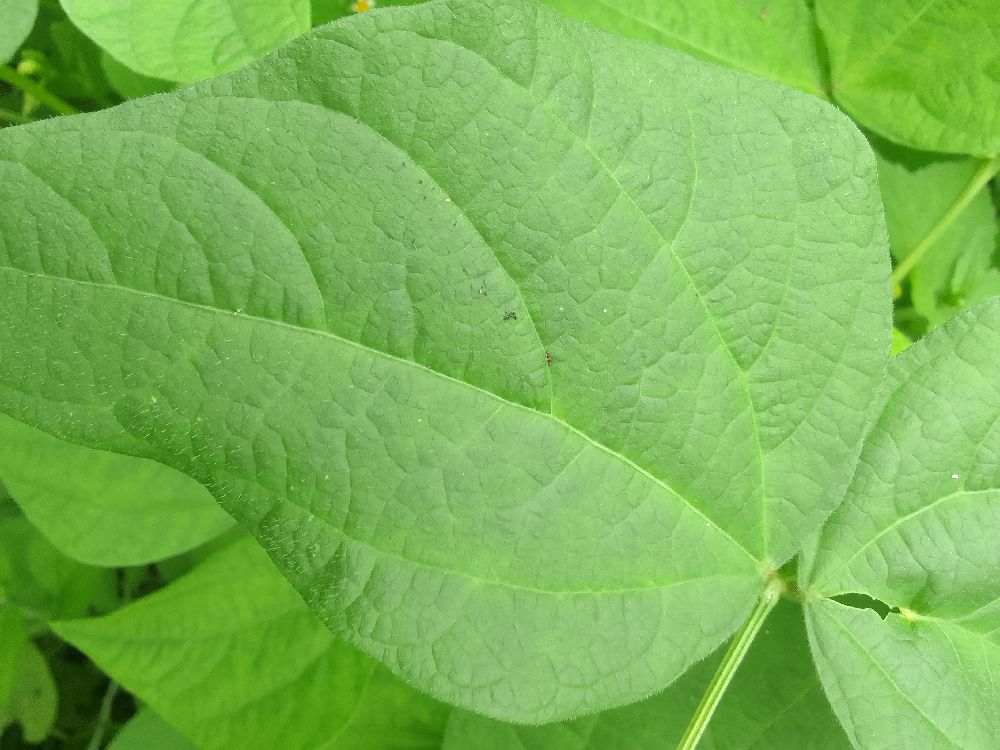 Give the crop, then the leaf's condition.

common bean, healthy
